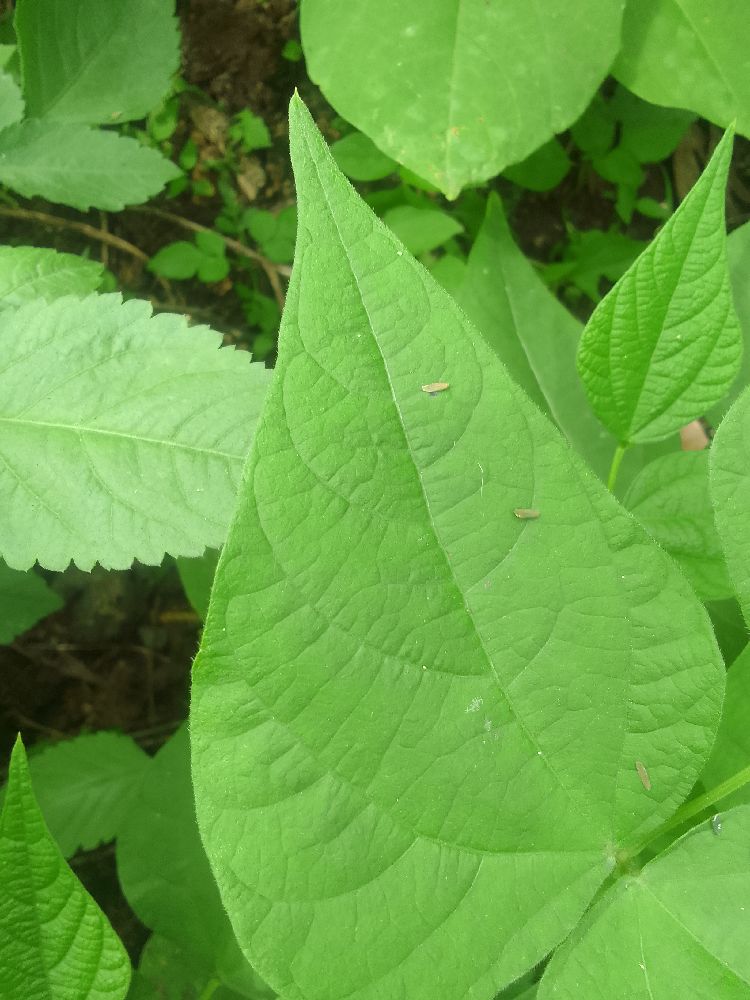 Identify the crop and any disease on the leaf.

common bean, healthy
